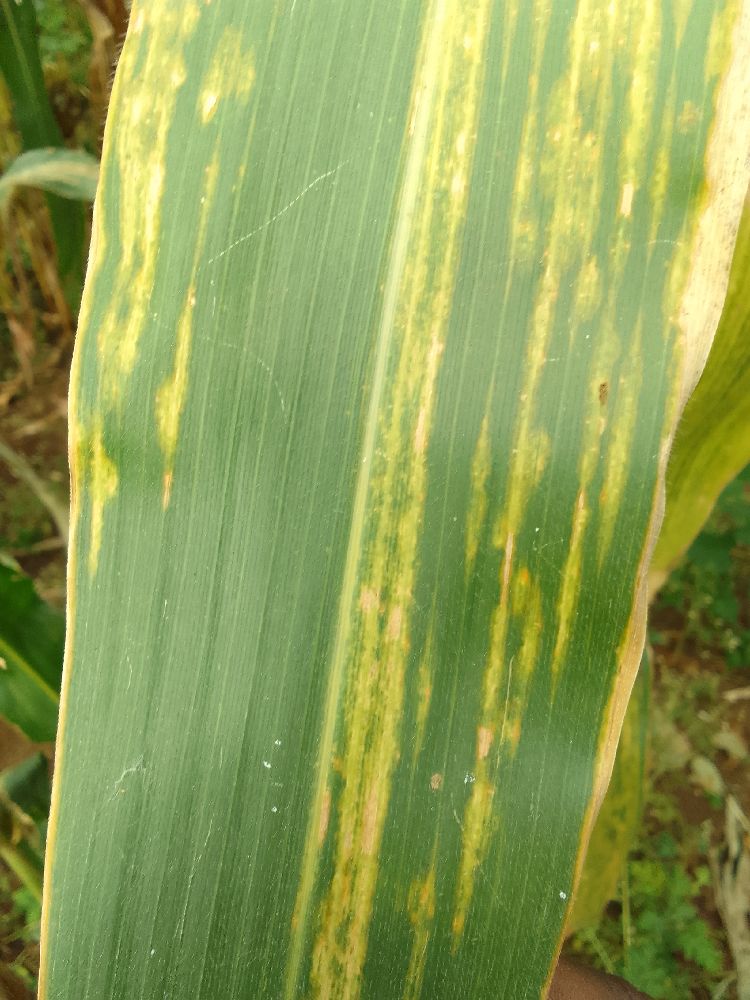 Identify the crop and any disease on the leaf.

maize, maize lethal necrosis
